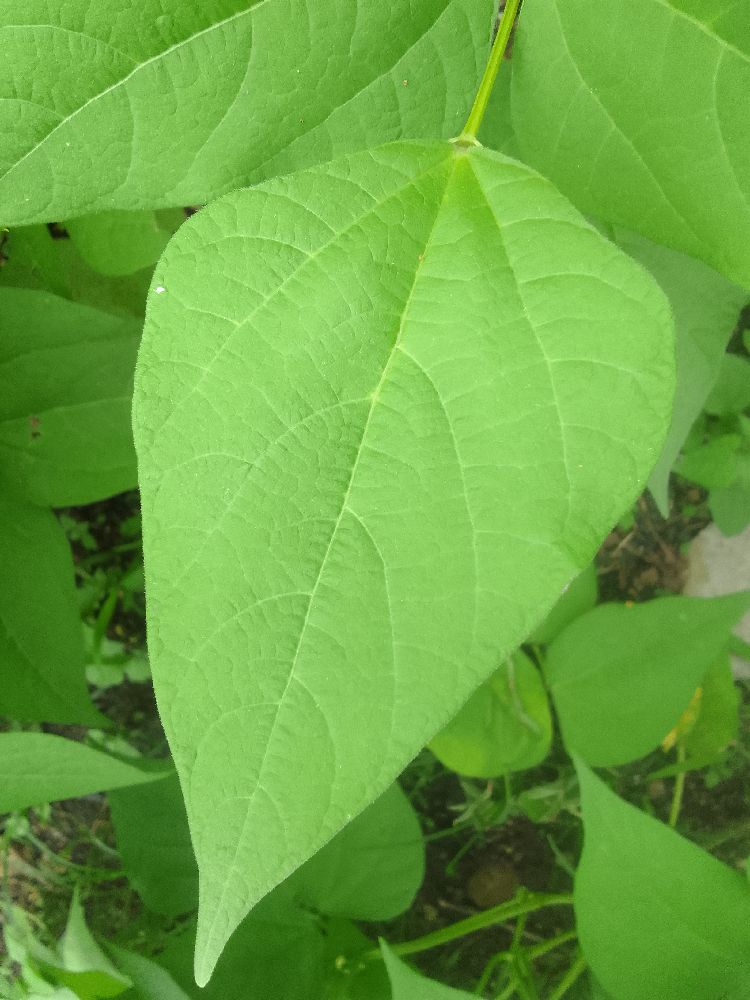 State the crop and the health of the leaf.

common bean, healthy
